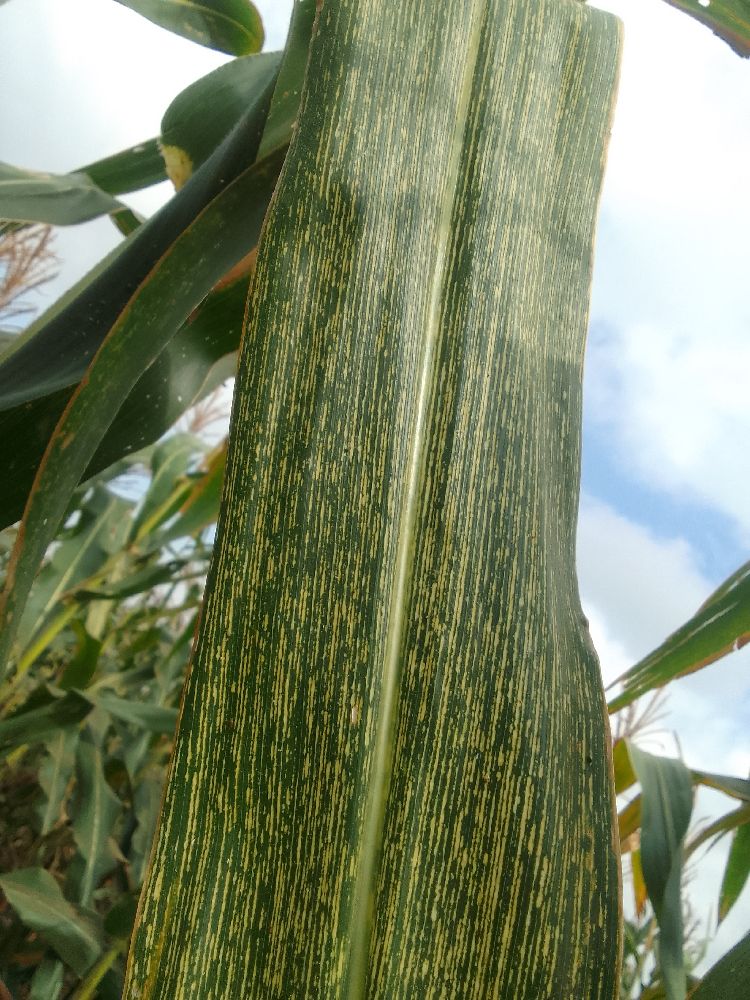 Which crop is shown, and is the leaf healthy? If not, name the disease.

maize, maize streak virus
